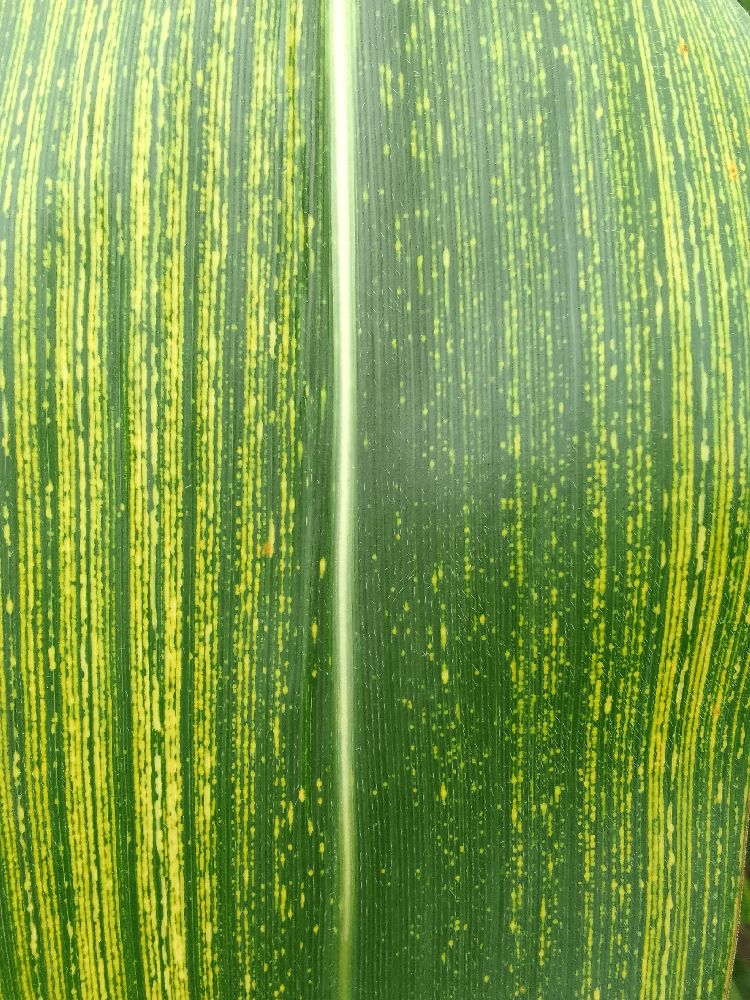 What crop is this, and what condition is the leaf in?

maize, maize streak virus
